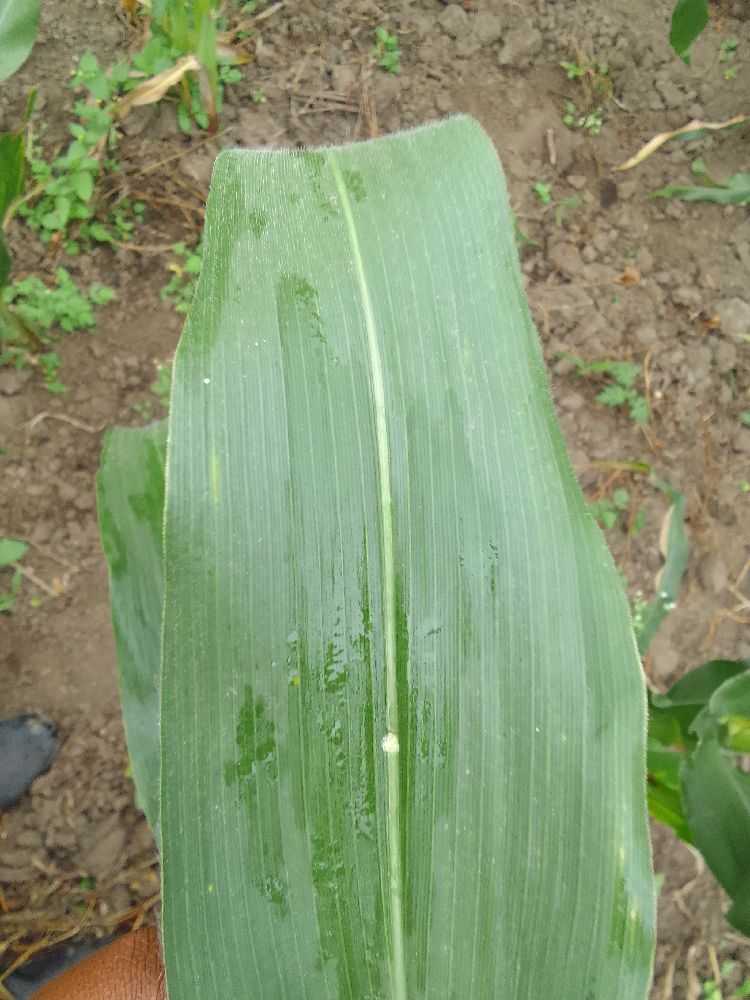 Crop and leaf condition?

maize, healthy
